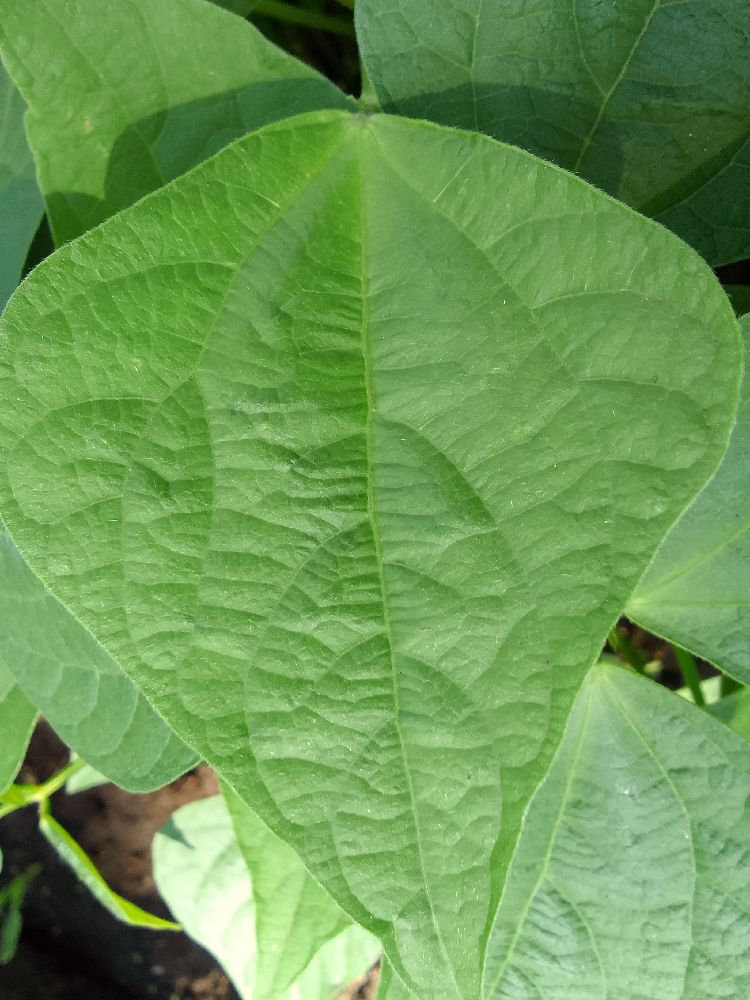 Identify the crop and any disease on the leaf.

common bean, healthy
